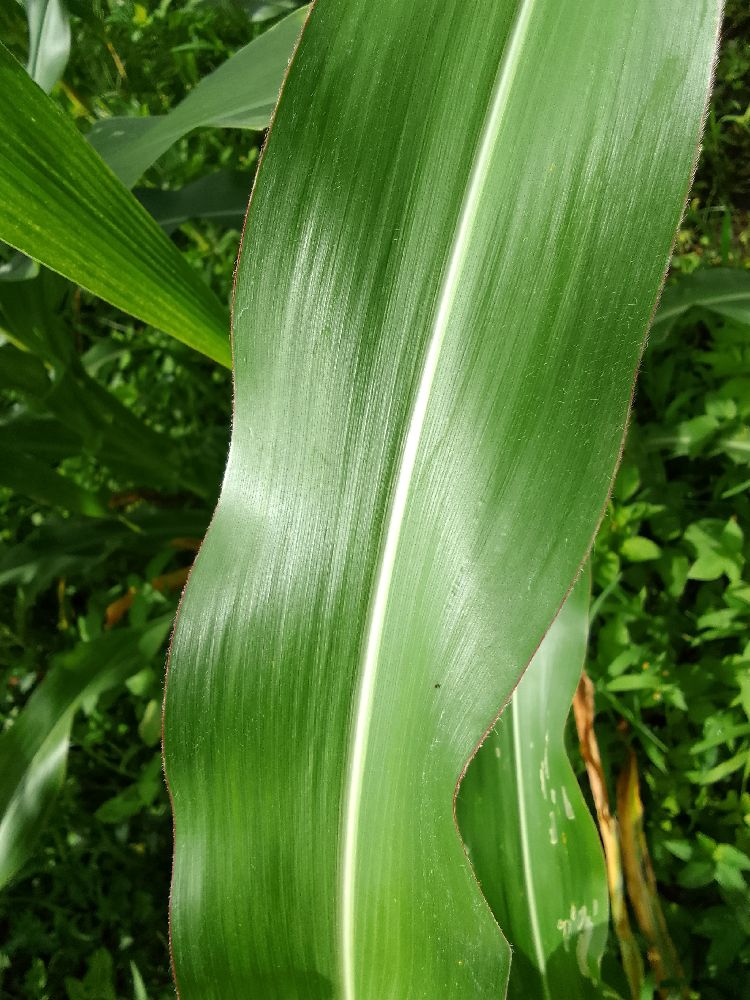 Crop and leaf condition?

maize, healthy
